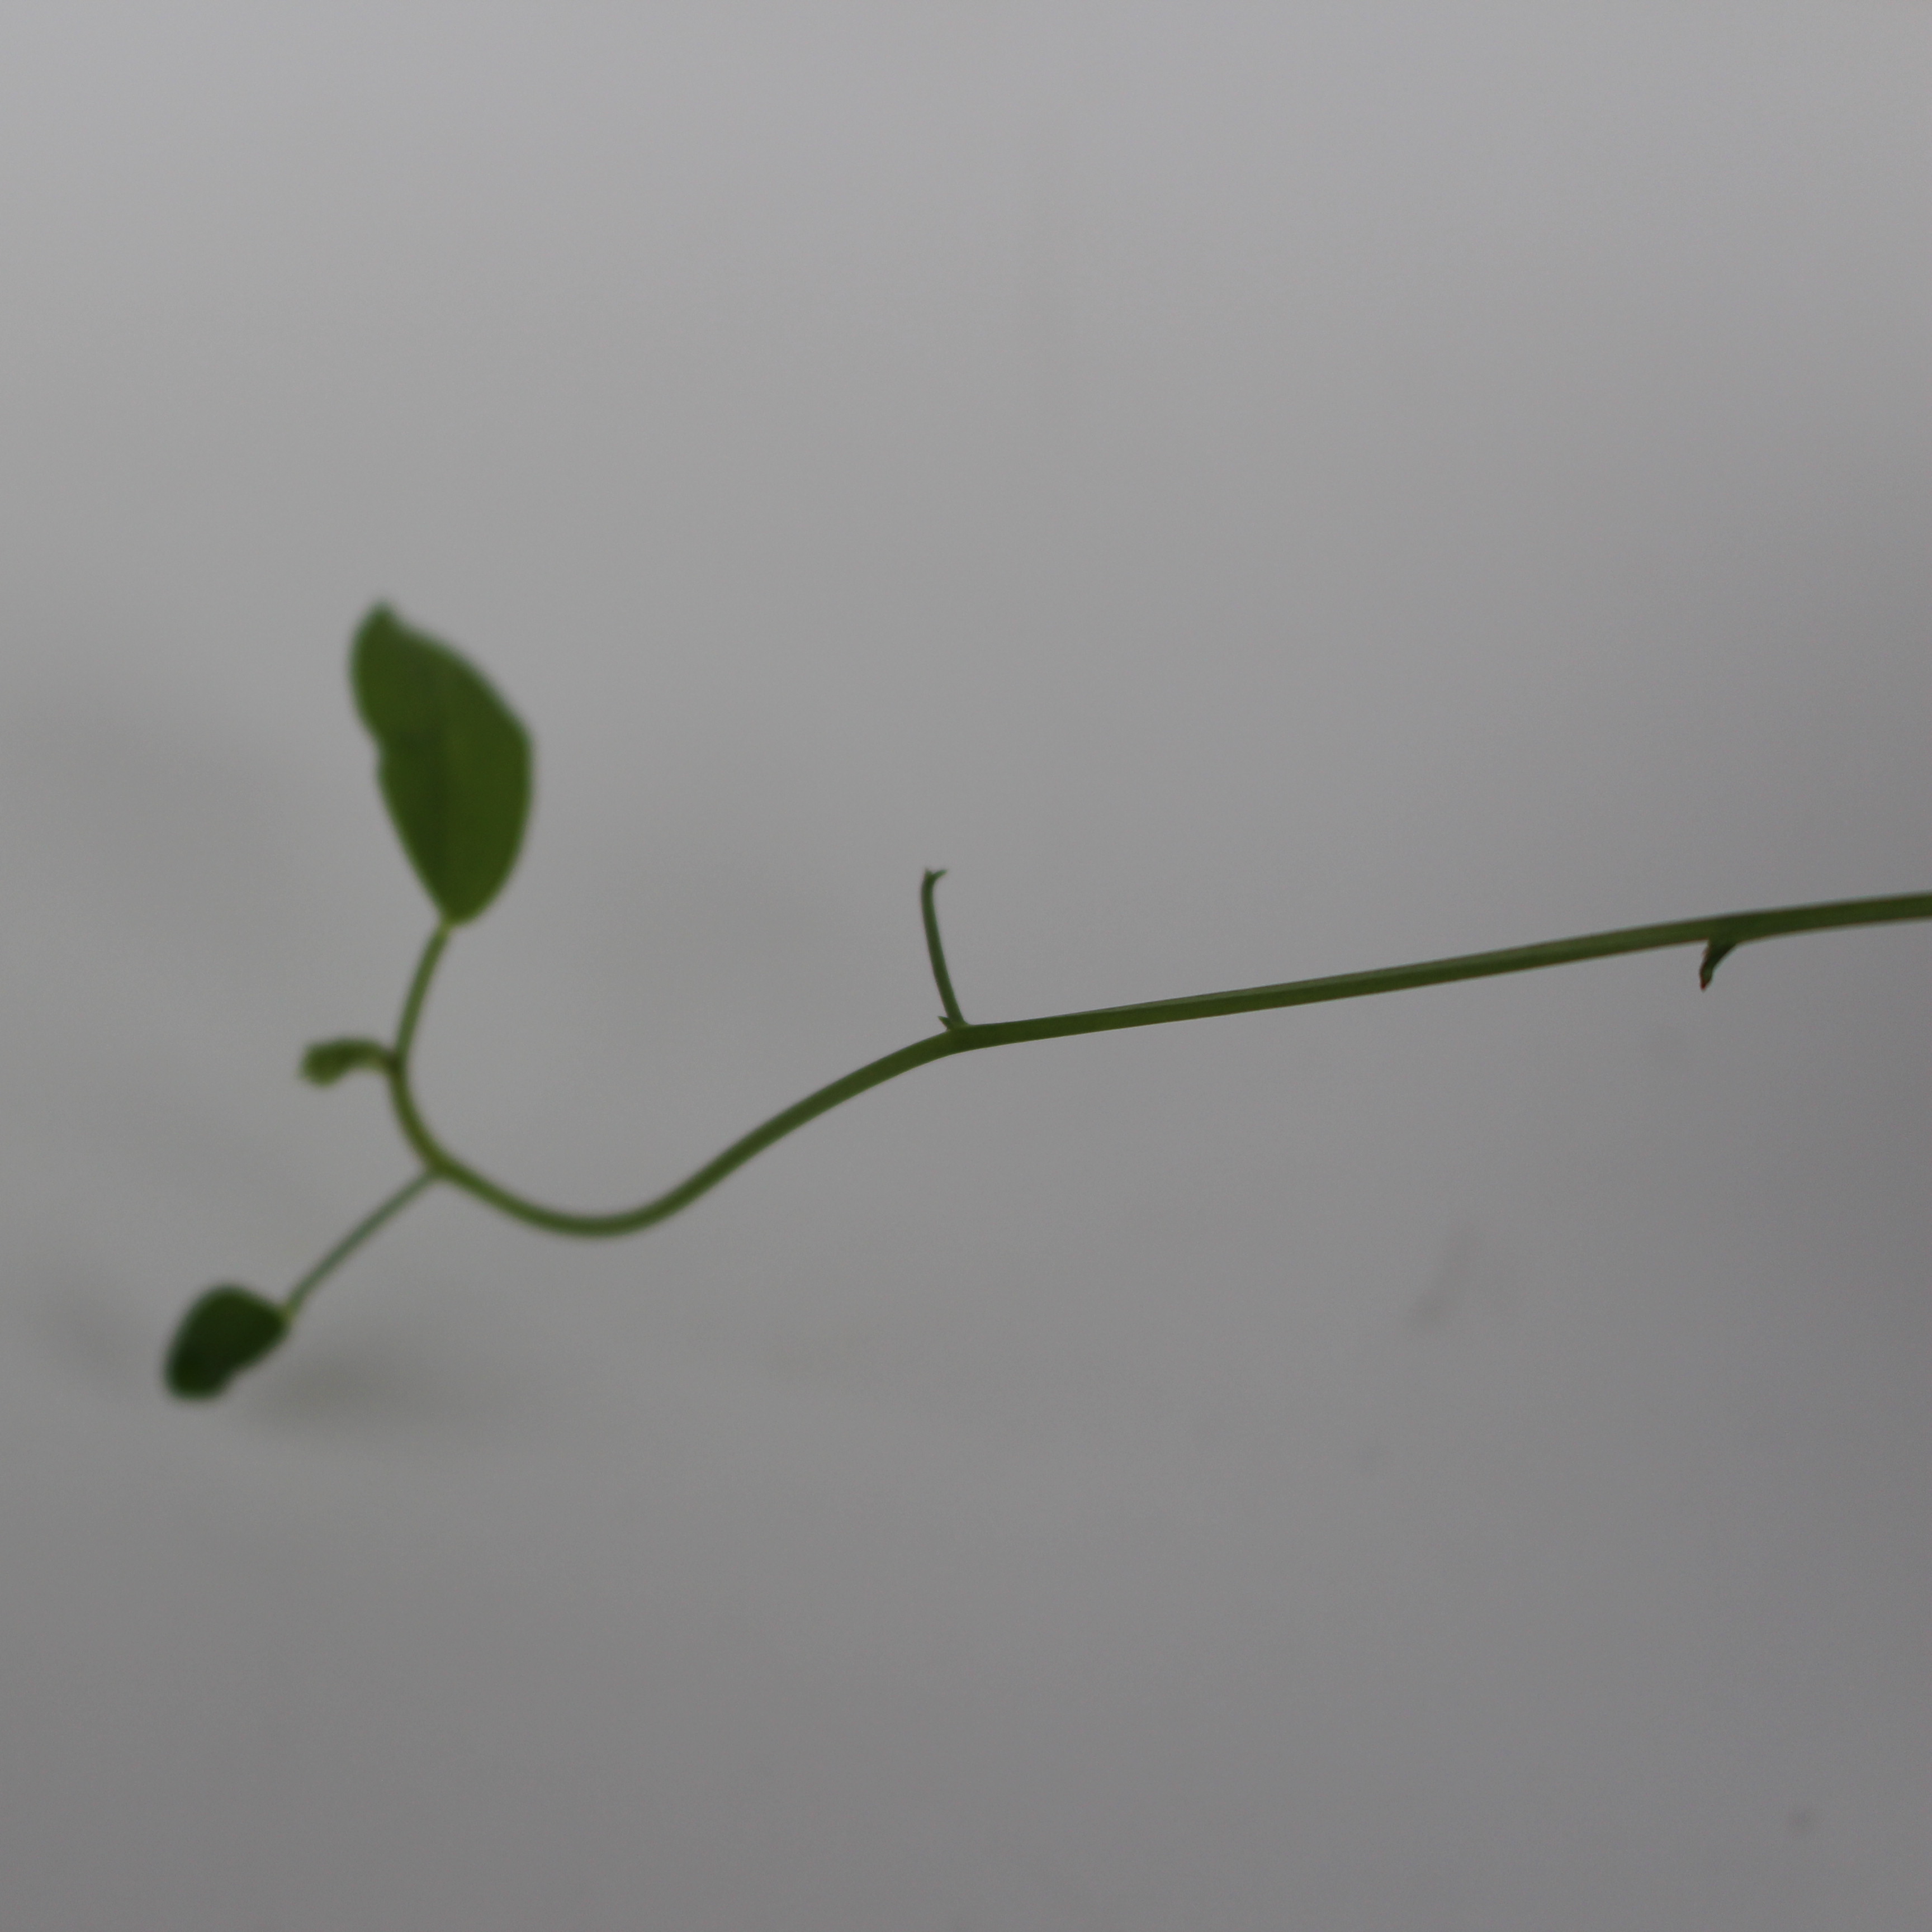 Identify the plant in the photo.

Vicia sativa
